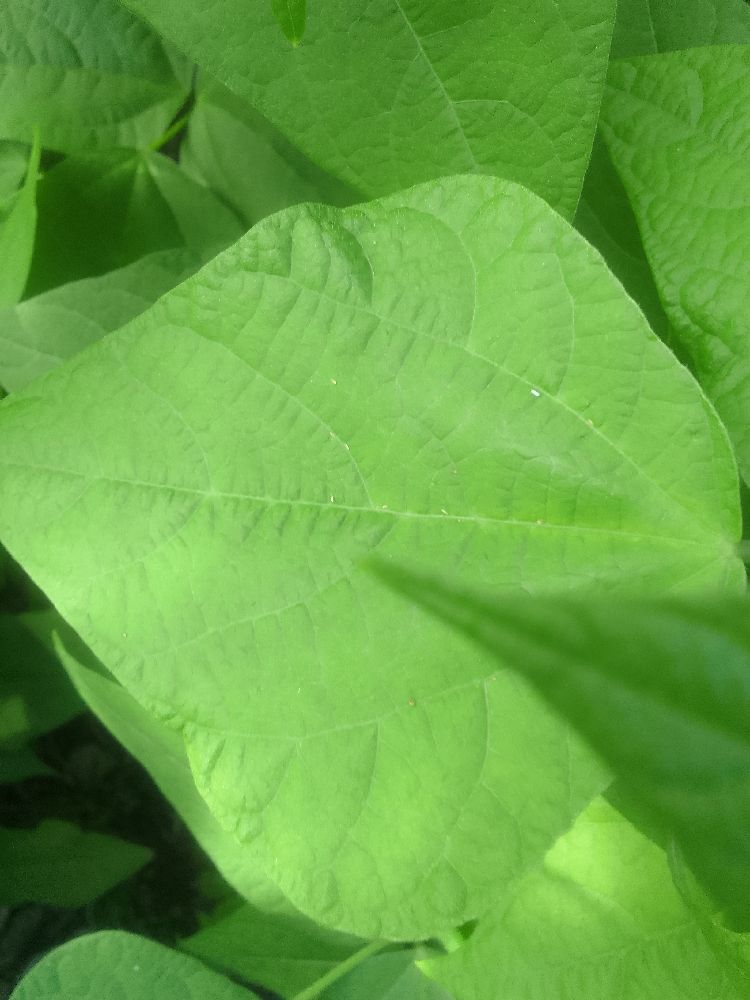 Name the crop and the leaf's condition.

common bean, healthy
